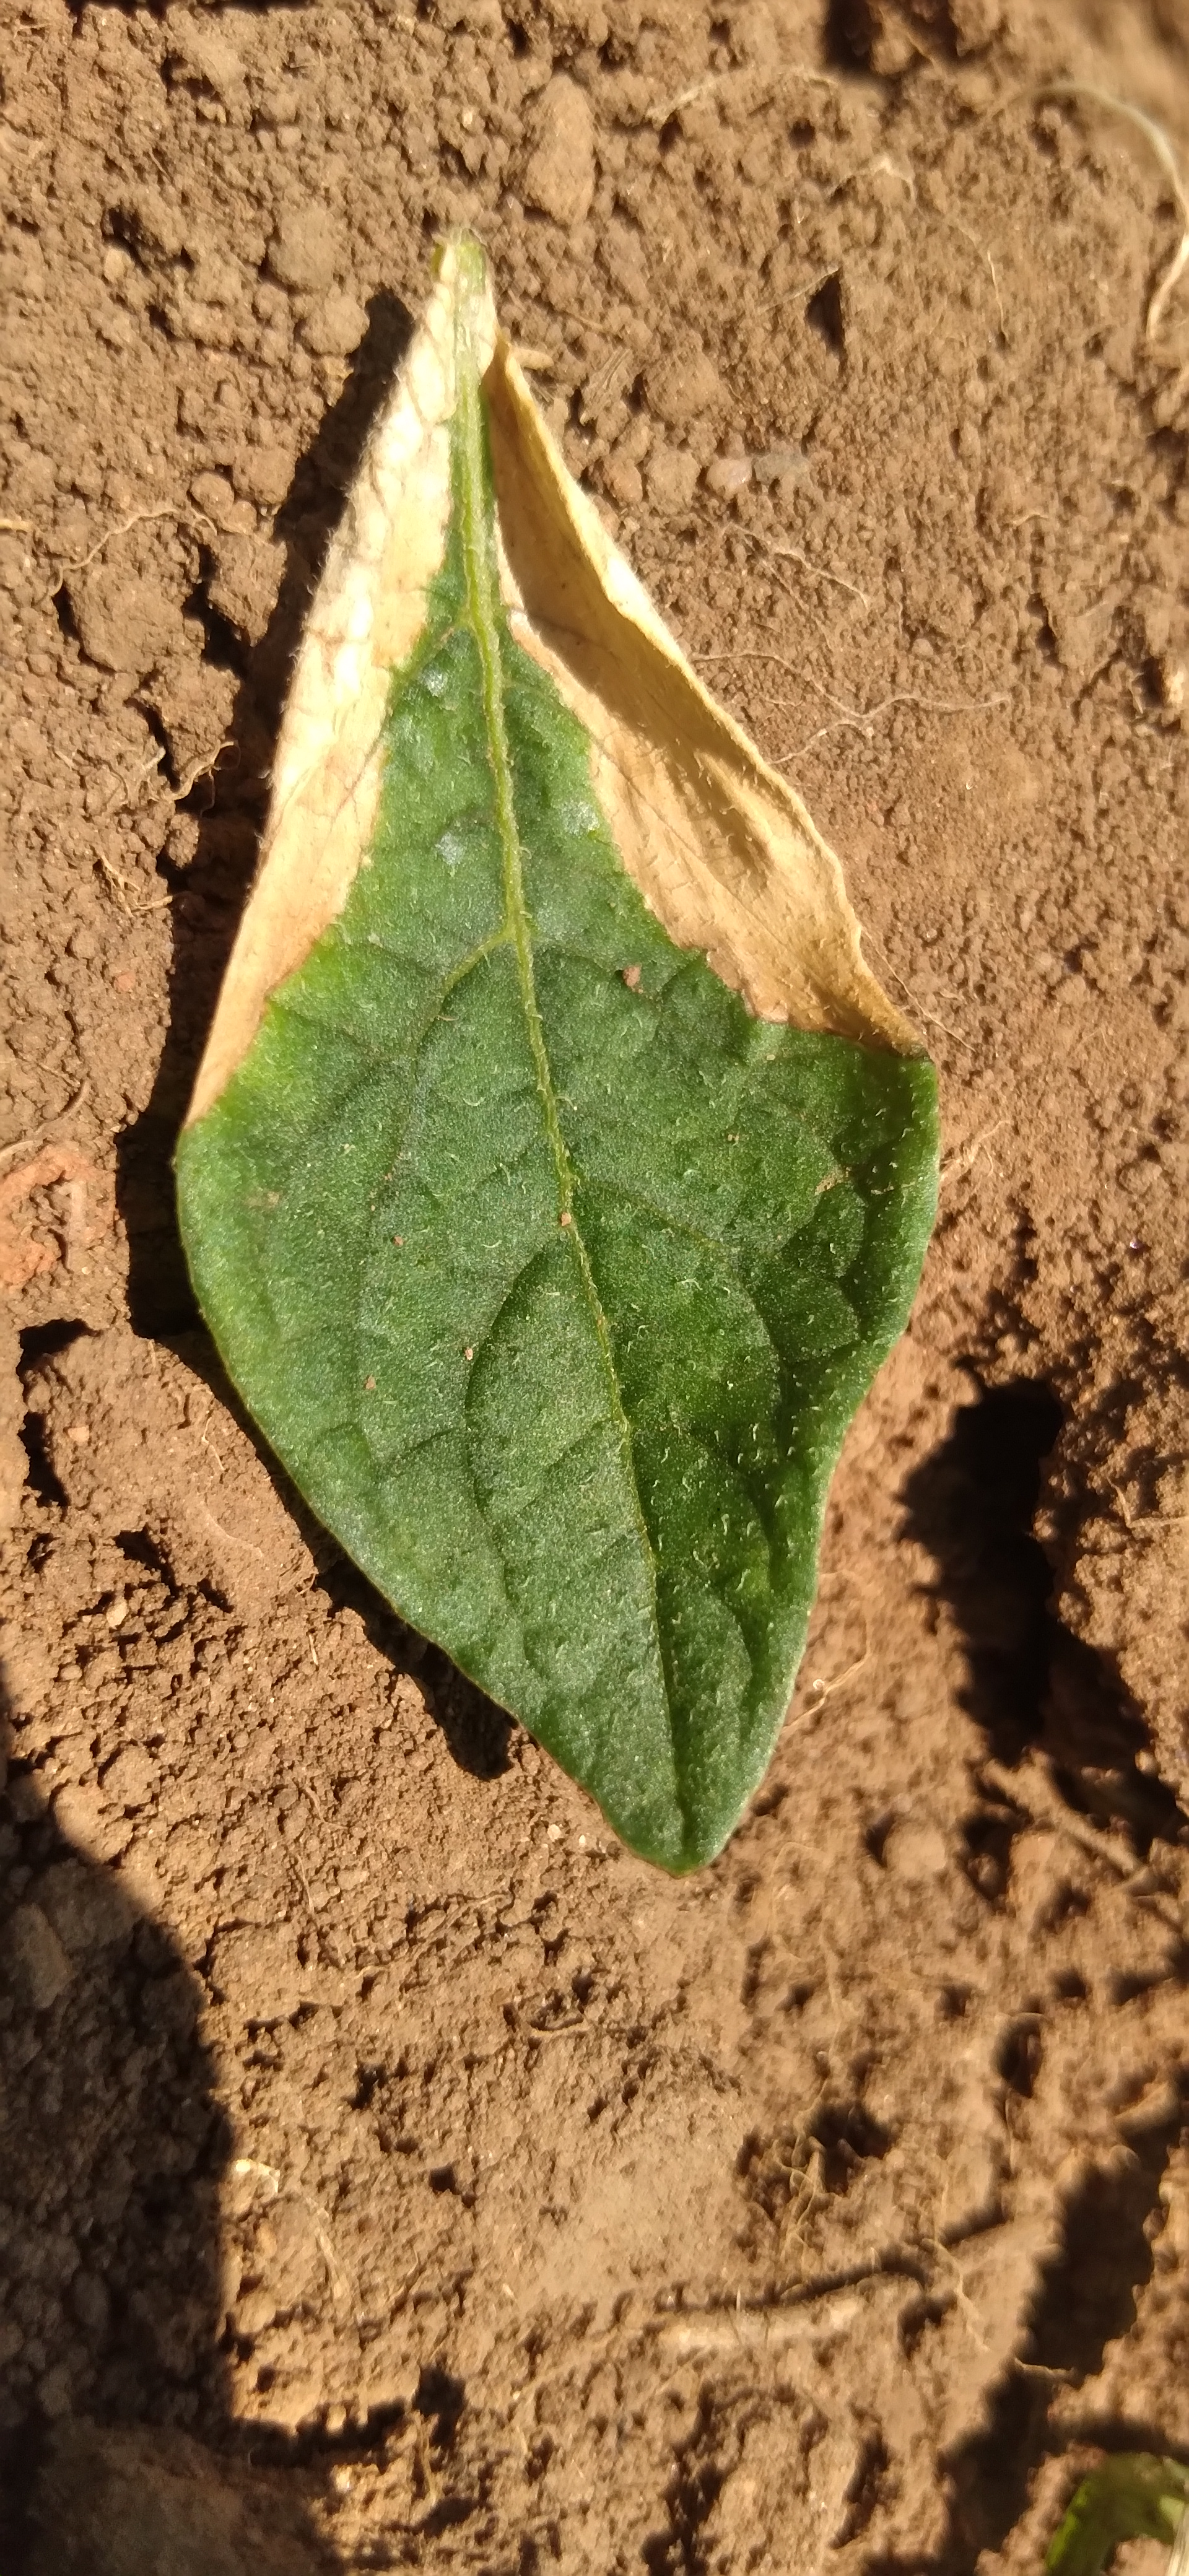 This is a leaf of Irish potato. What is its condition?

early blight
